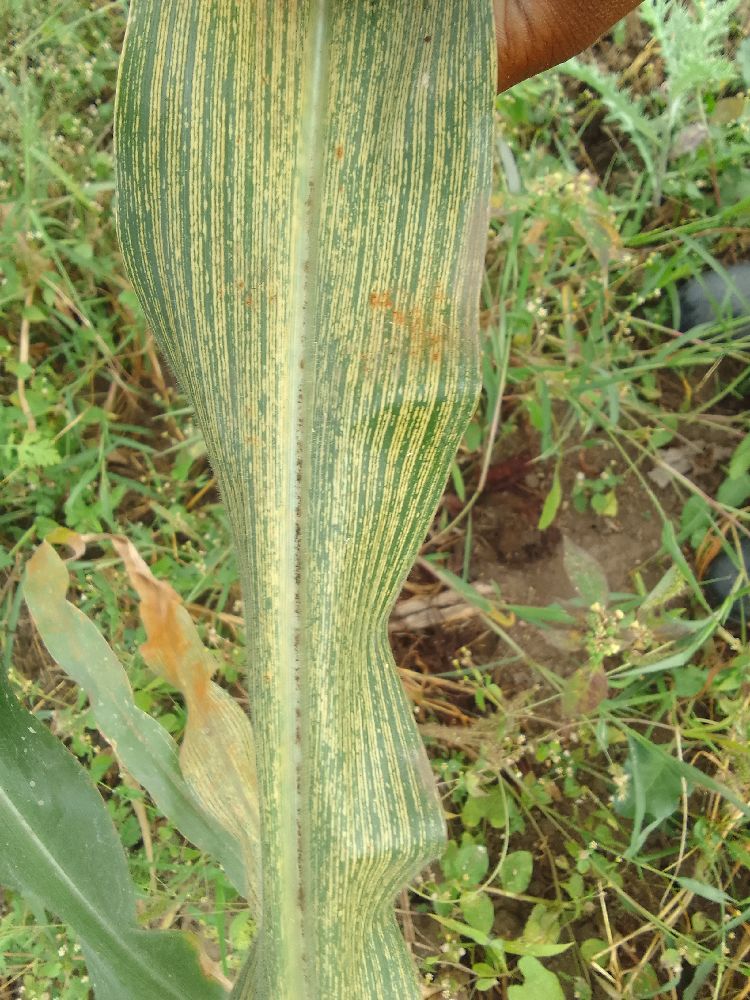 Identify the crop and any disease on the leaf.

maize, maize streak virus
